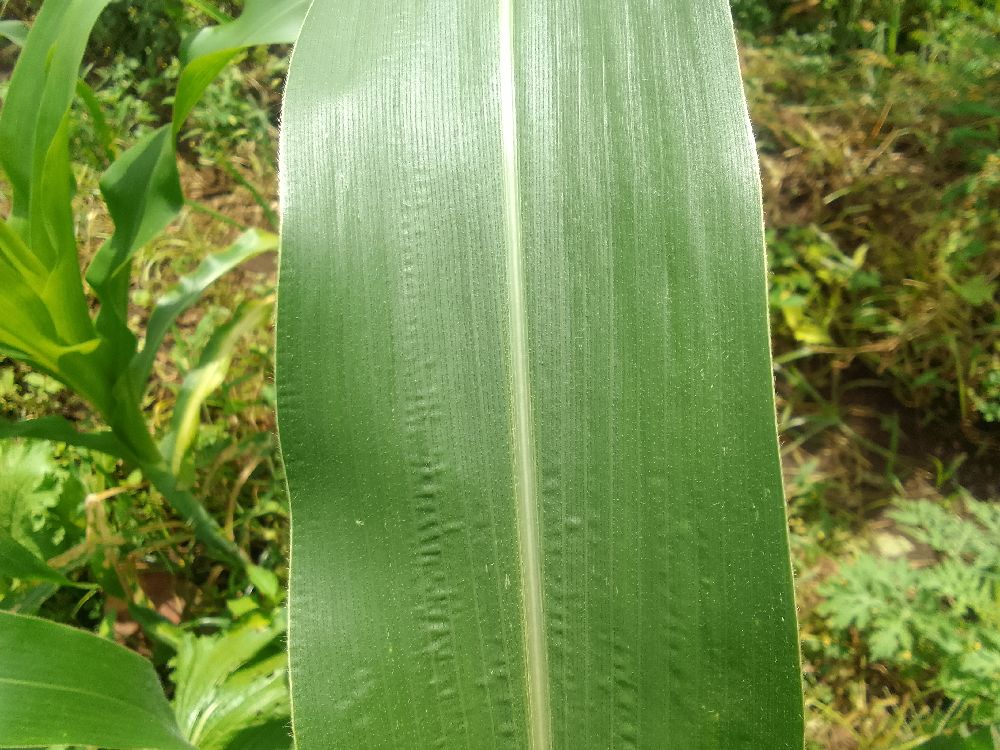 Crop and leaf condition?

maize, healthy
